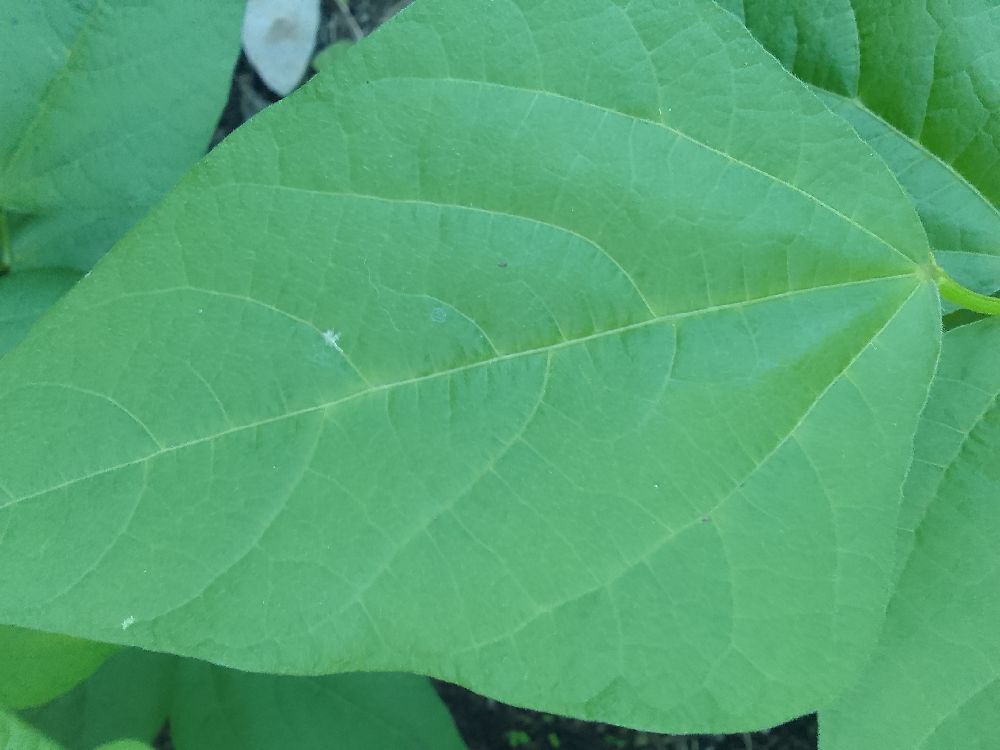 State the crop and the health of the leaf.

common bean, healthy
